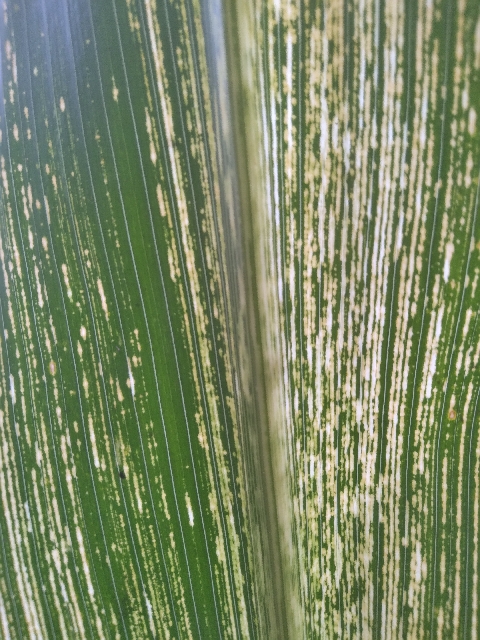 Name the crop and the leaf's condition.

maize, maize streak virus
